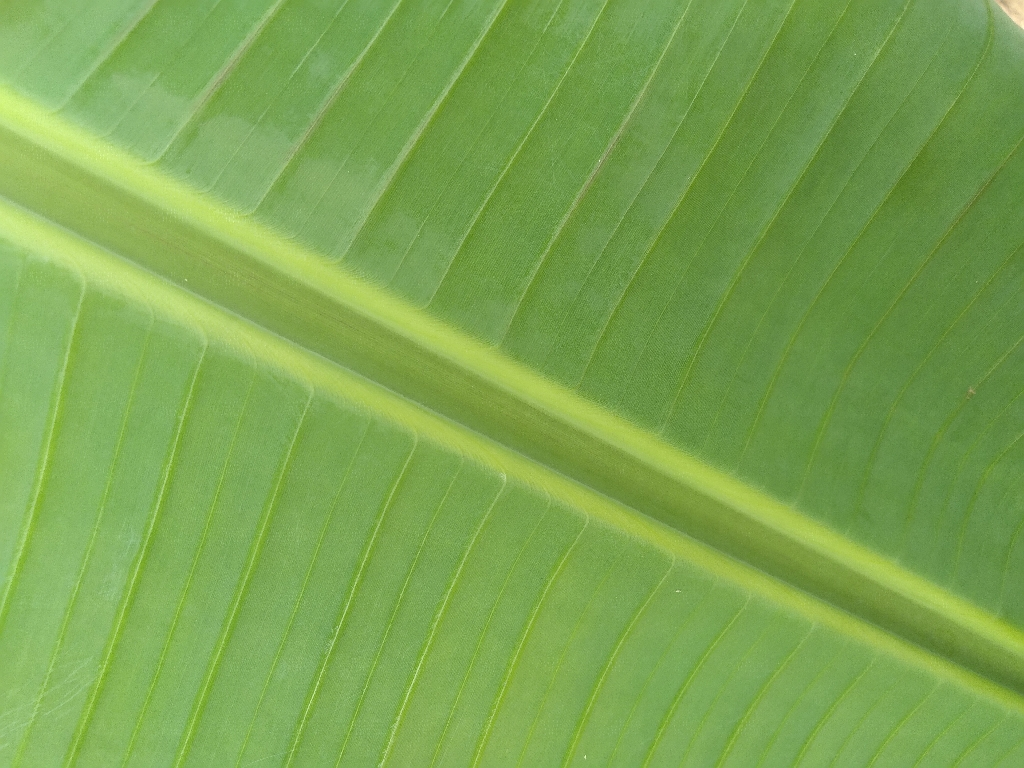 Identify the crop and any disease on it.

banana, healthy
